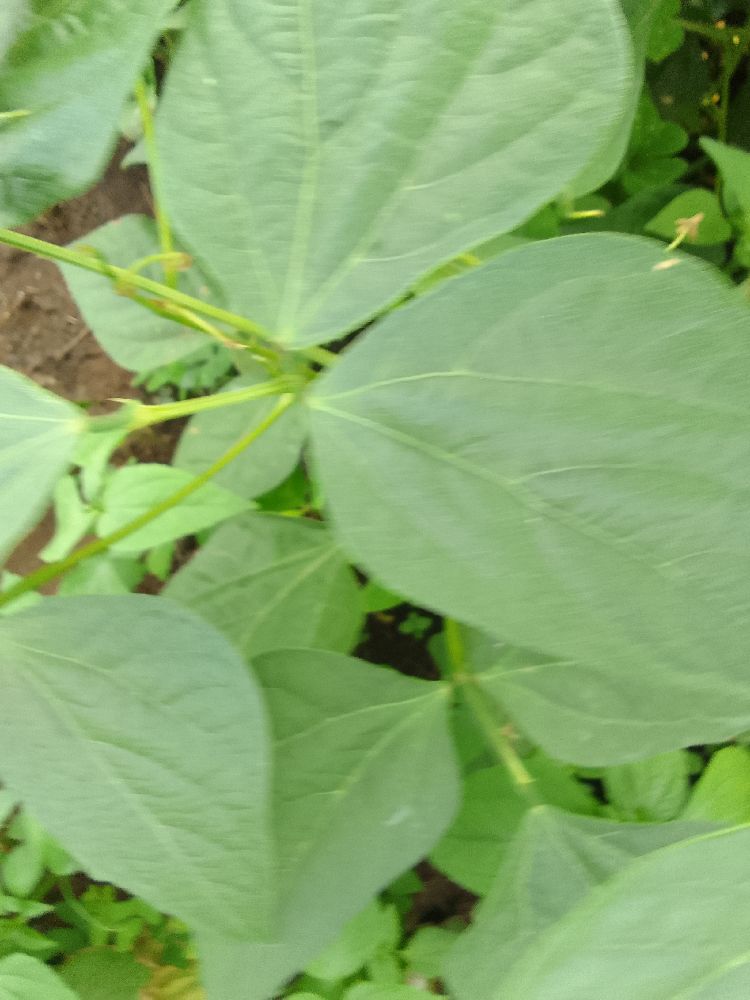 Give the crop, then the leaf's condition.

common bean, healthy
